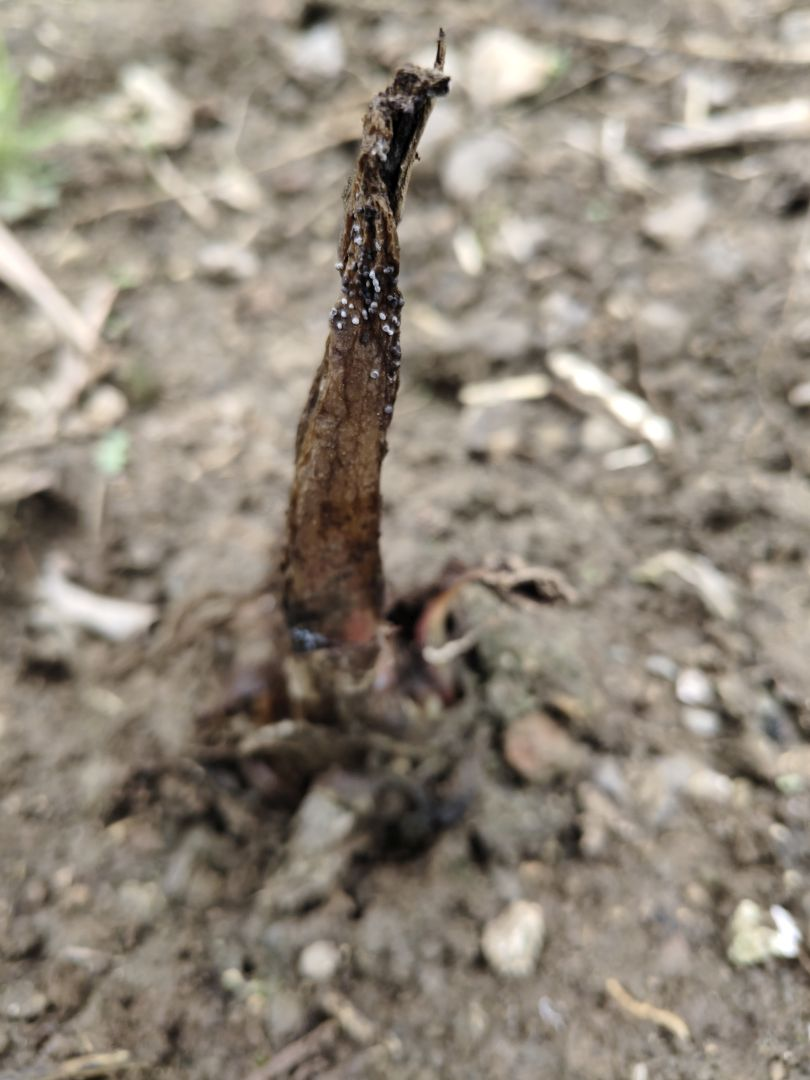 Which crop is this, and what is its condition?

taro, root rot
